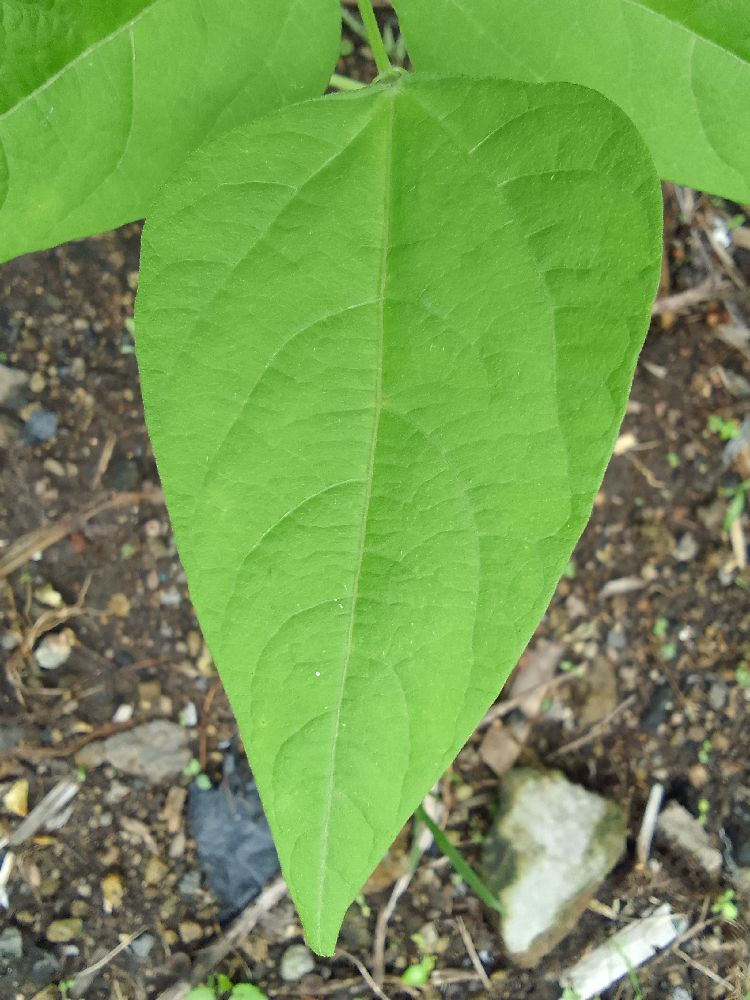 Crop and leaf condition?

common bean, healthy
